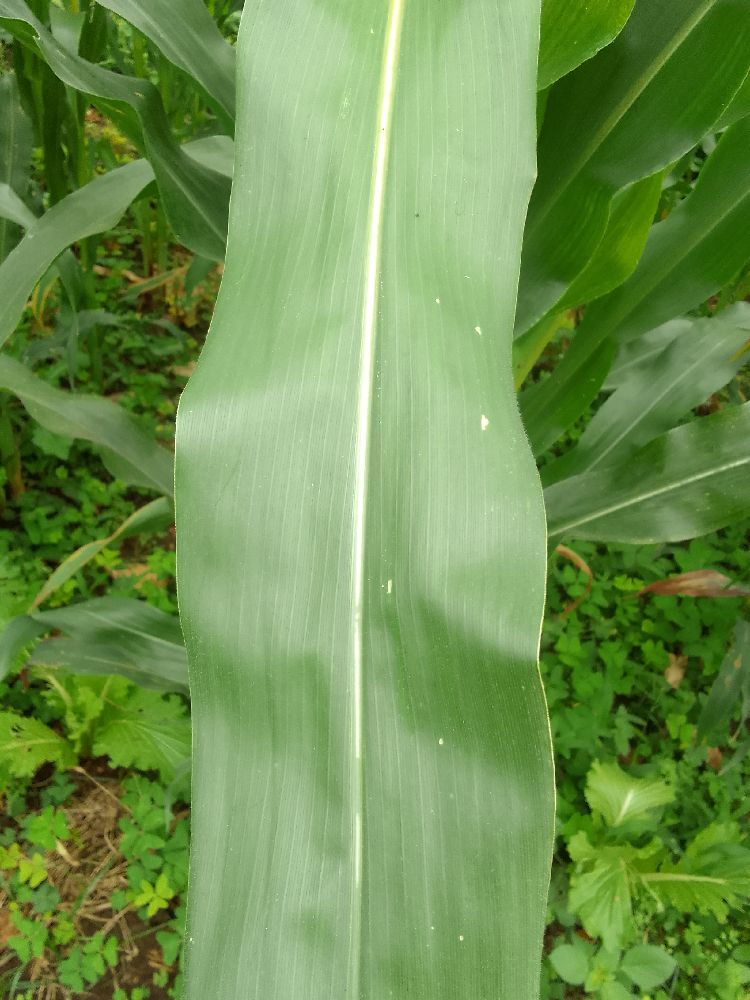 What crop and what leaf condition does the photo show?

maize, healthy
